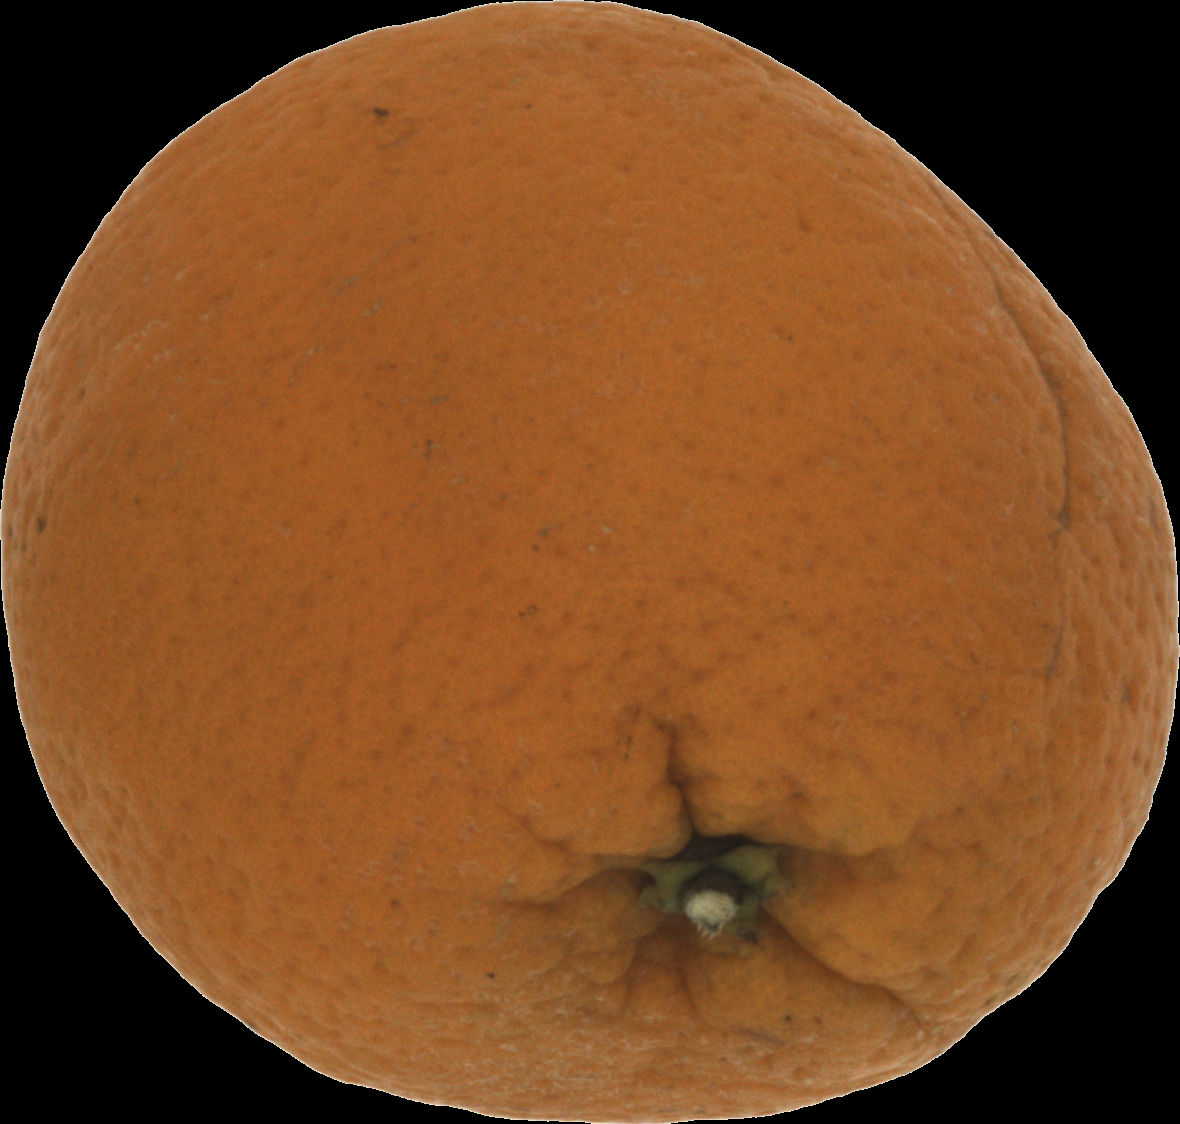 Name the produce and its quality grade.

orange, bad
